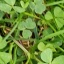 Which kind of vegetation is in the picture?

unstructured weed
